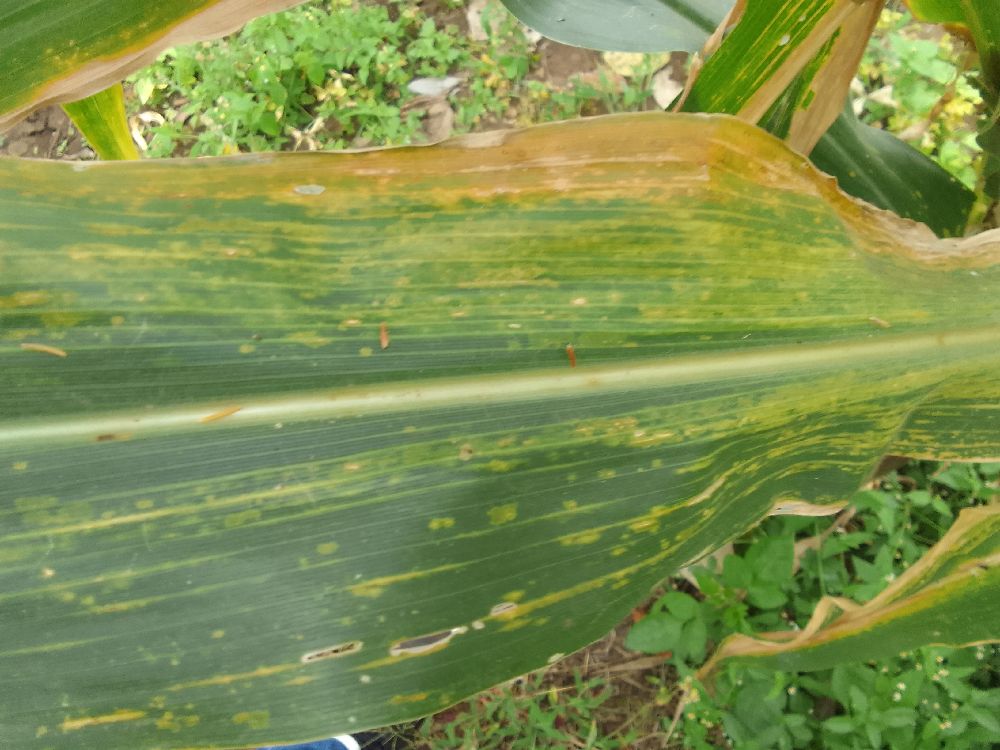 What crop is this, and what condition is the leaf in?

maize, maize lethal necrosis
